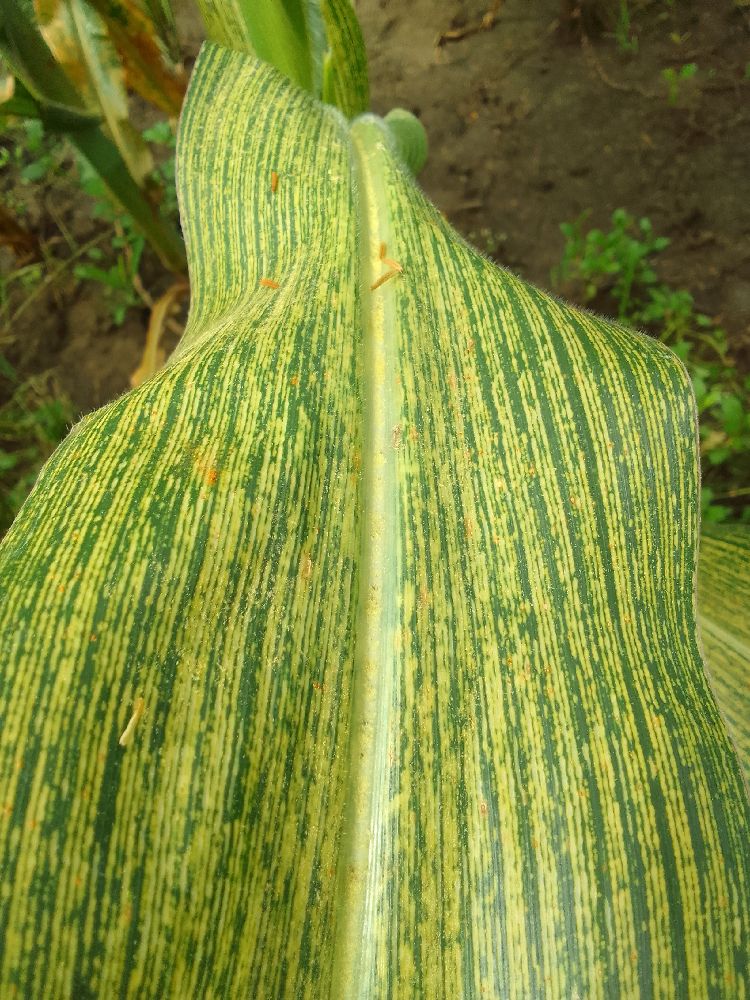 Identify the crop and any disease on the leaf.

maize, maize streak virus
